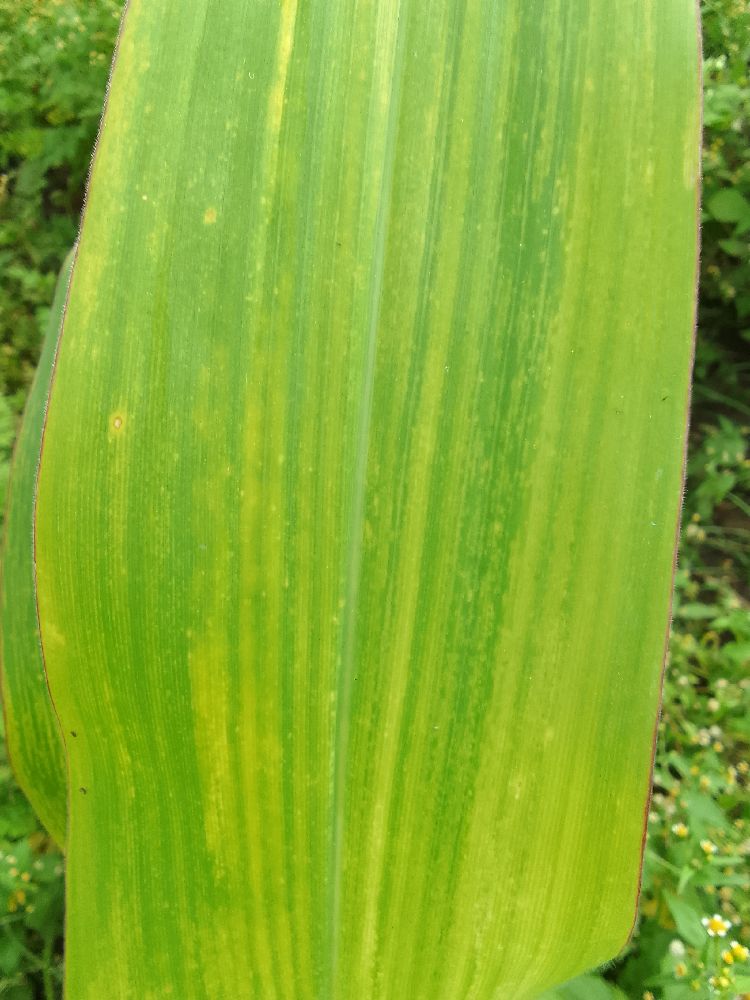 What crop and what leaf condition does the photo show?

maize, maize lethal necrosis
